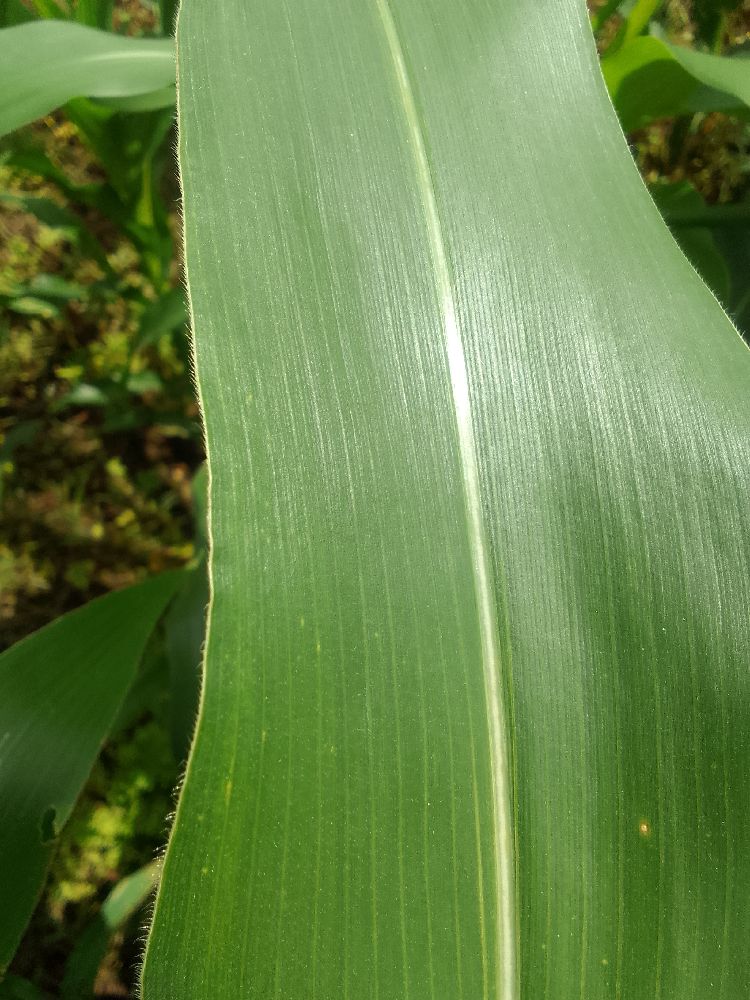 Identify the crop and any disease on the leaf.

maize, healthy
